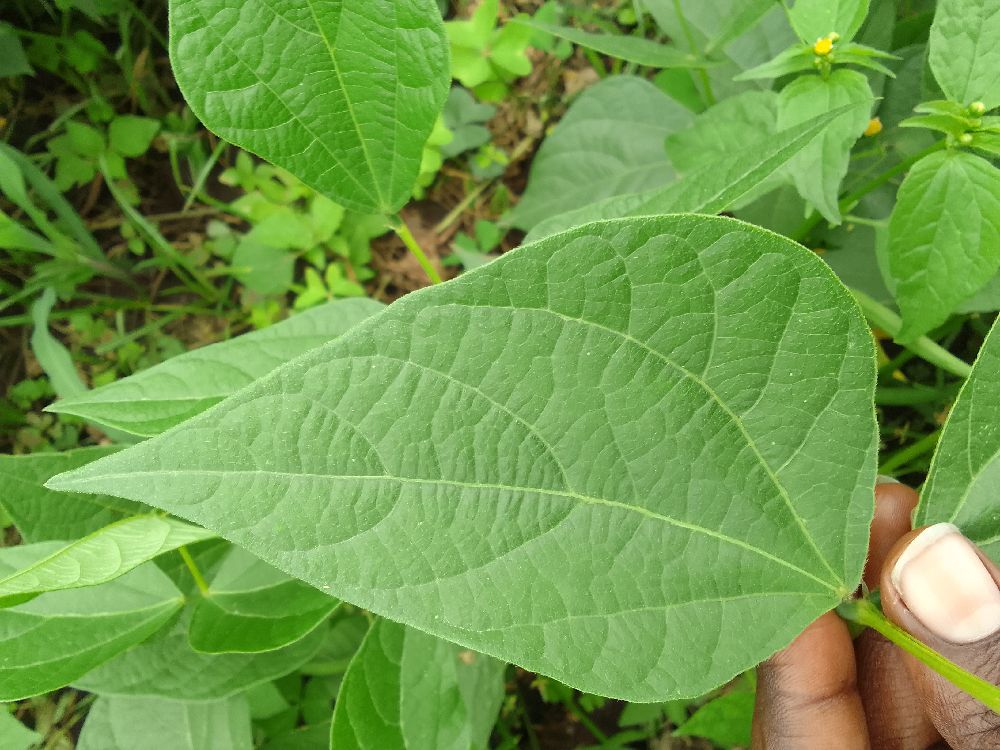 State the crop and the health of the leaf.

common bean, healthy
